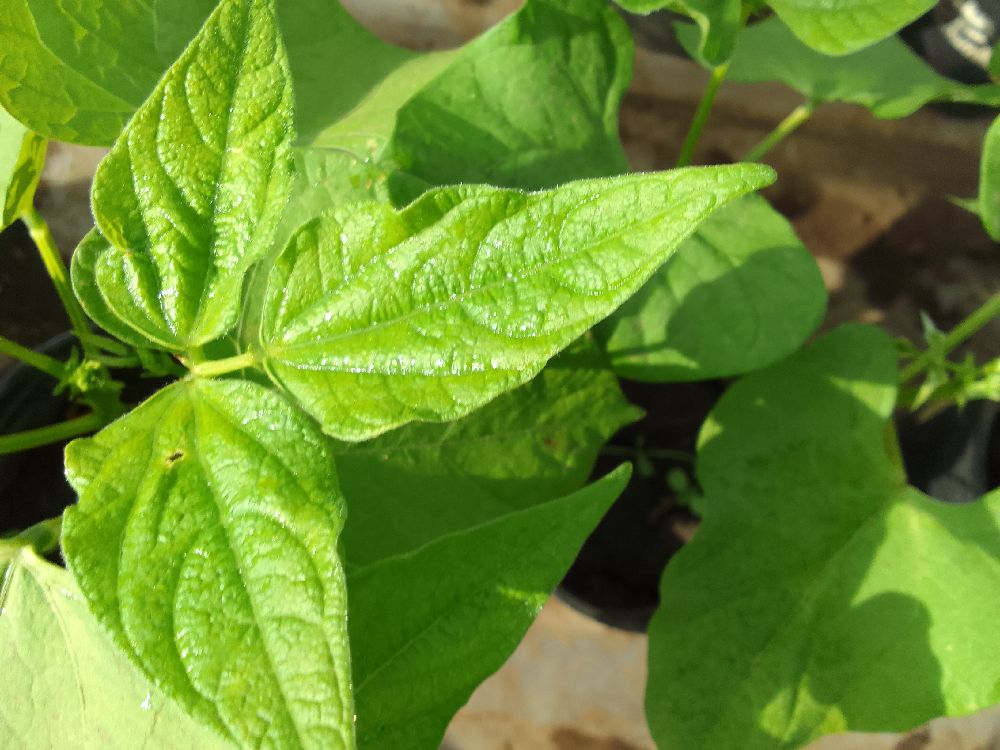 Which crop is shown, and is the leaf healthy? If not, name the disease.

common bean, healthy
